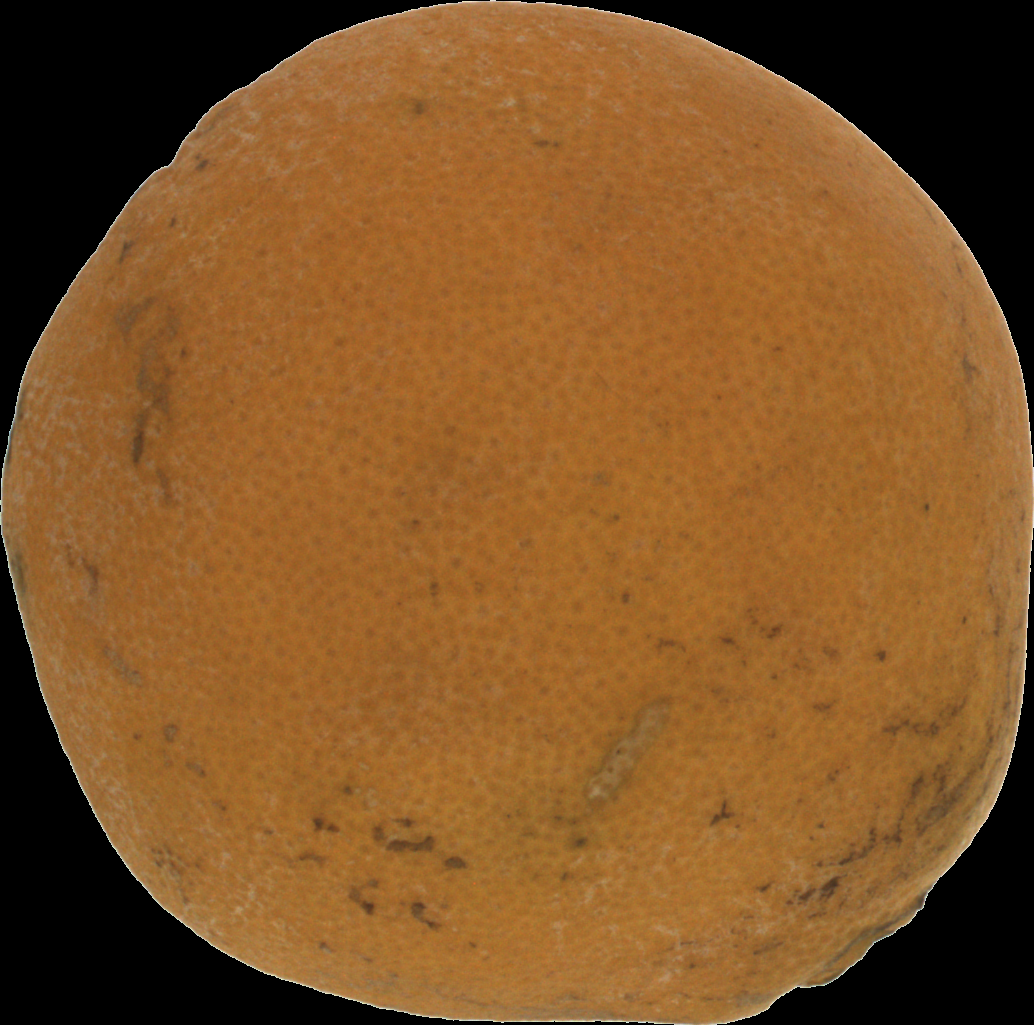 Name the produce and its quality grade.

orange, bad
